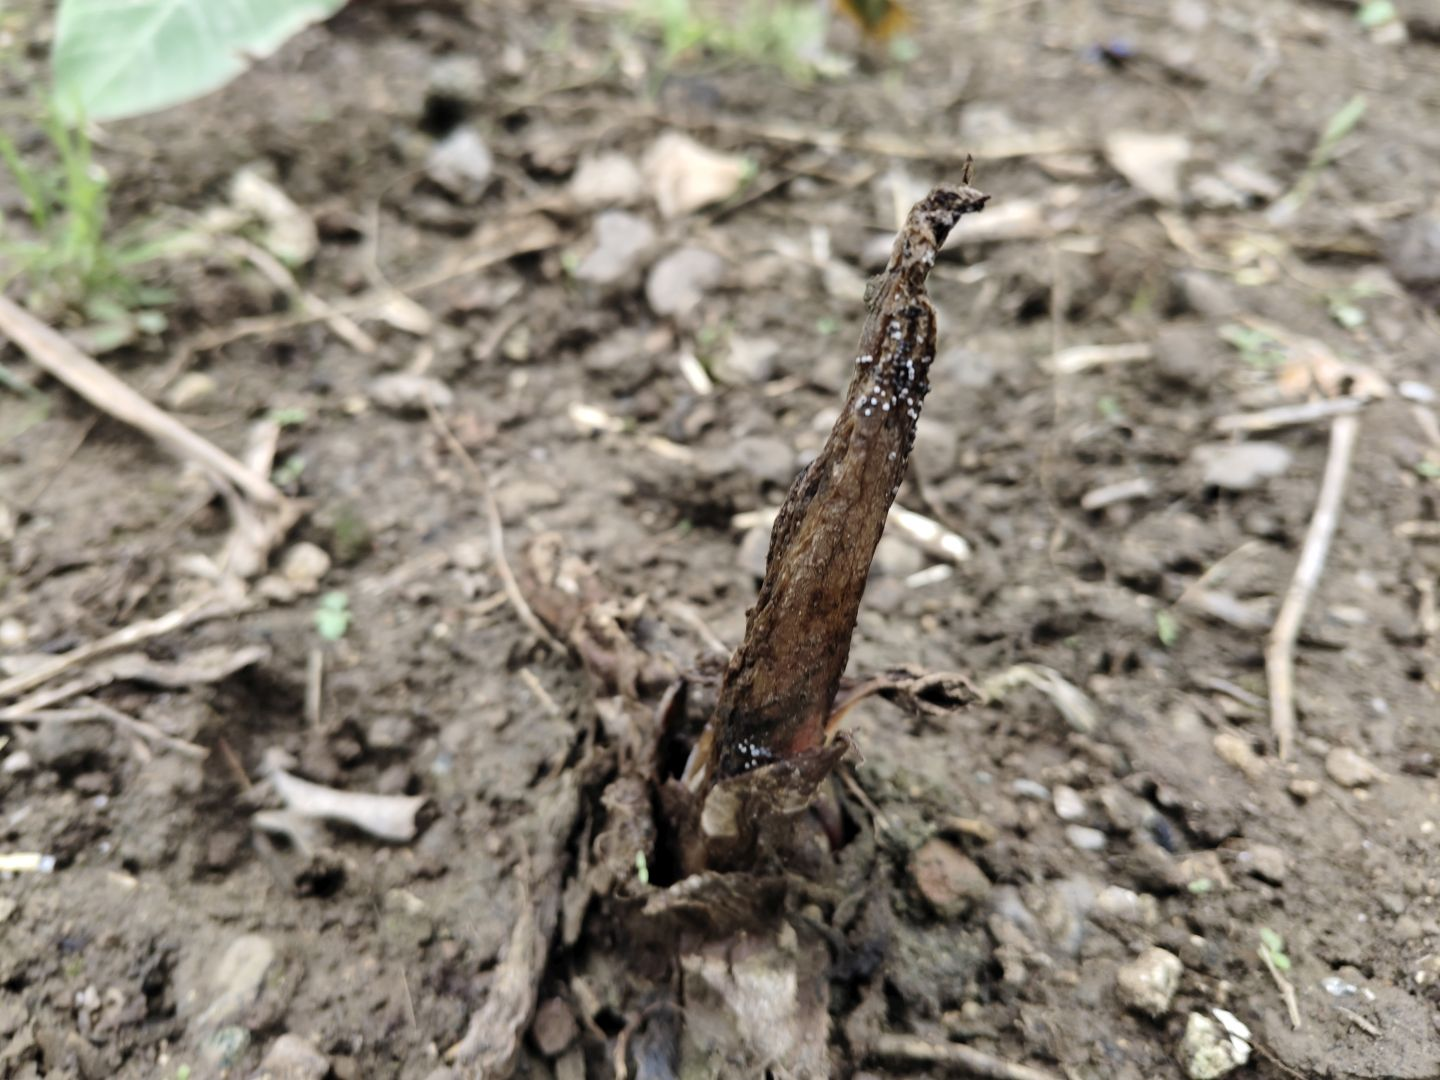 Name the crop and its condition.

taro, root rot
